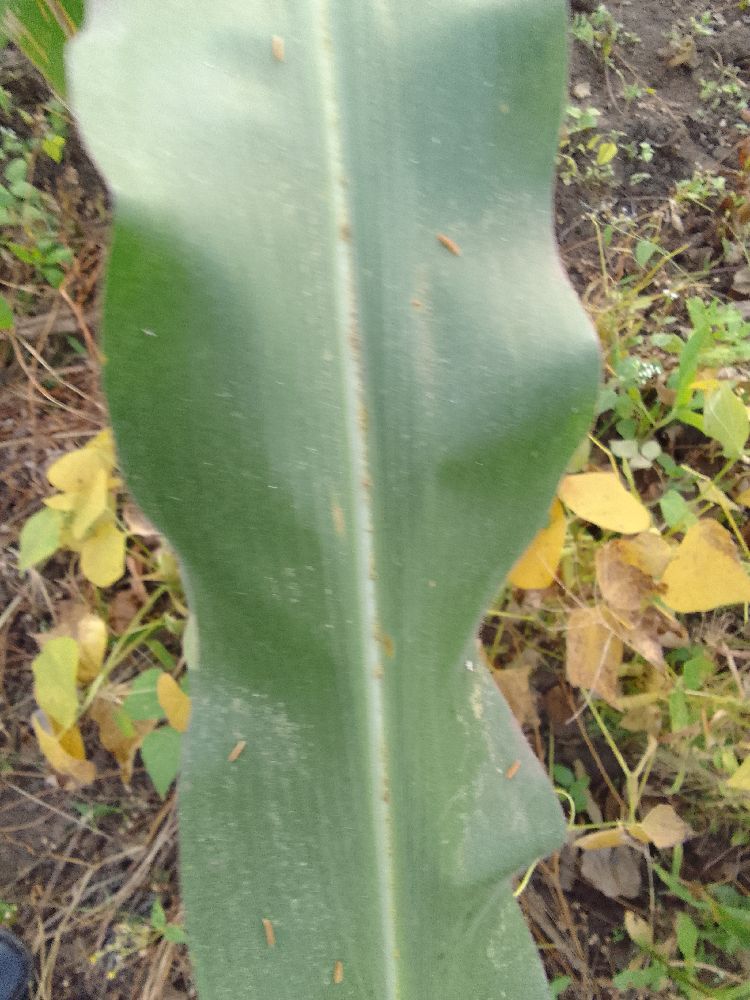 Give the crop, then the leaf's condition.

maize, healthy
